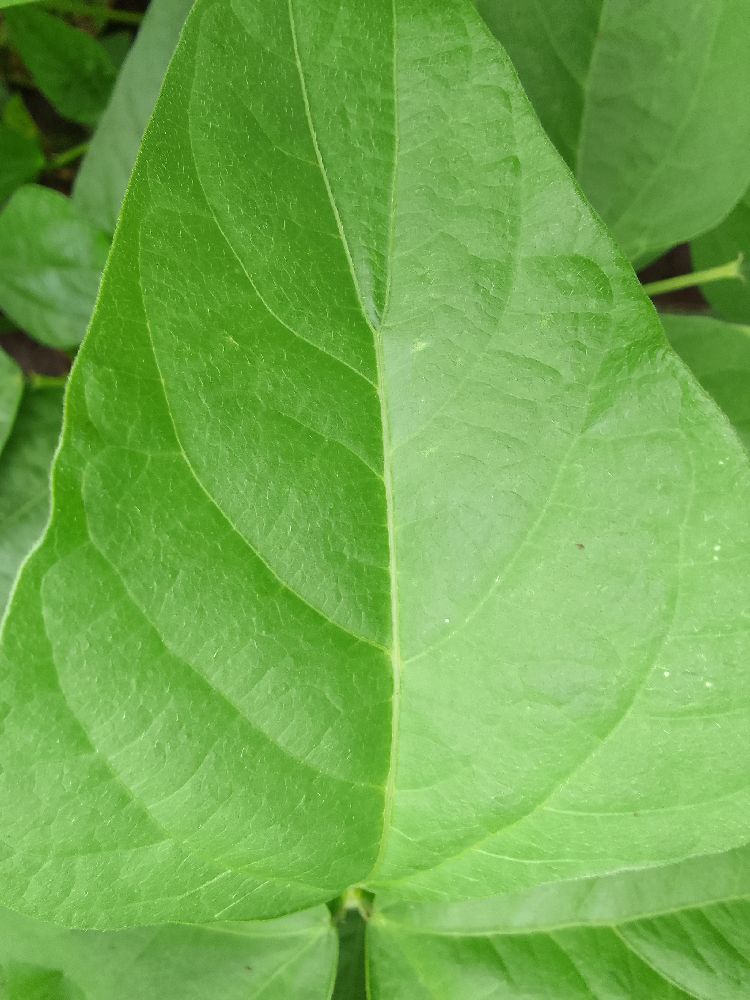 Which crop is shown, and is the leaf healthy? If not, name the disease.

common bean, healthy
